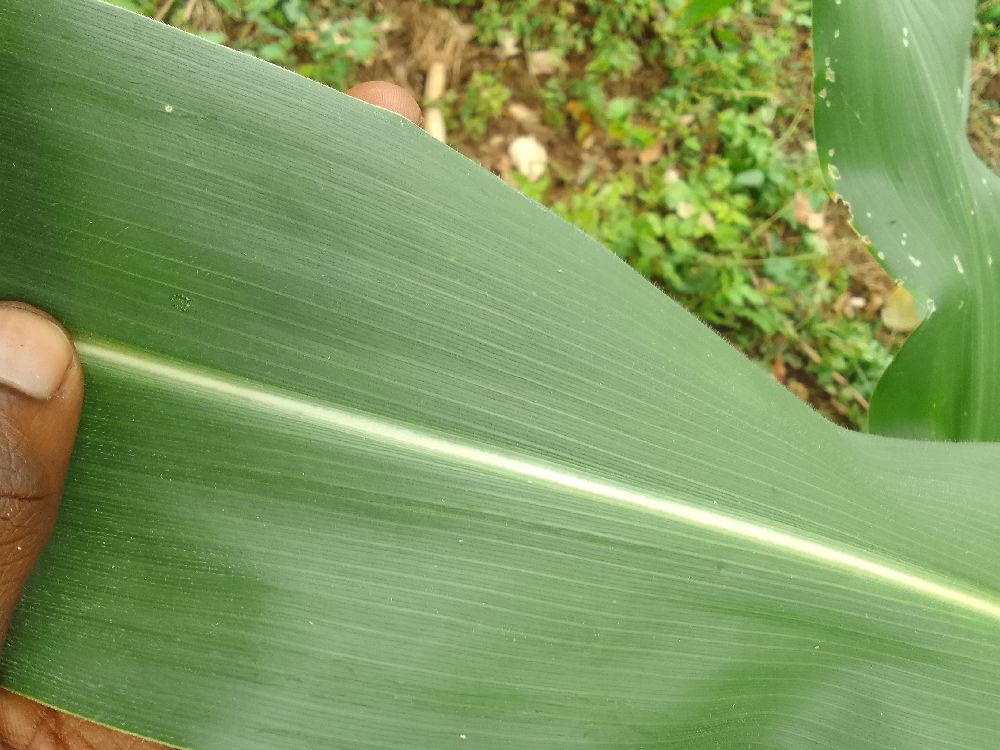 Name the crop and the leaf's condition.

maize, healthy
